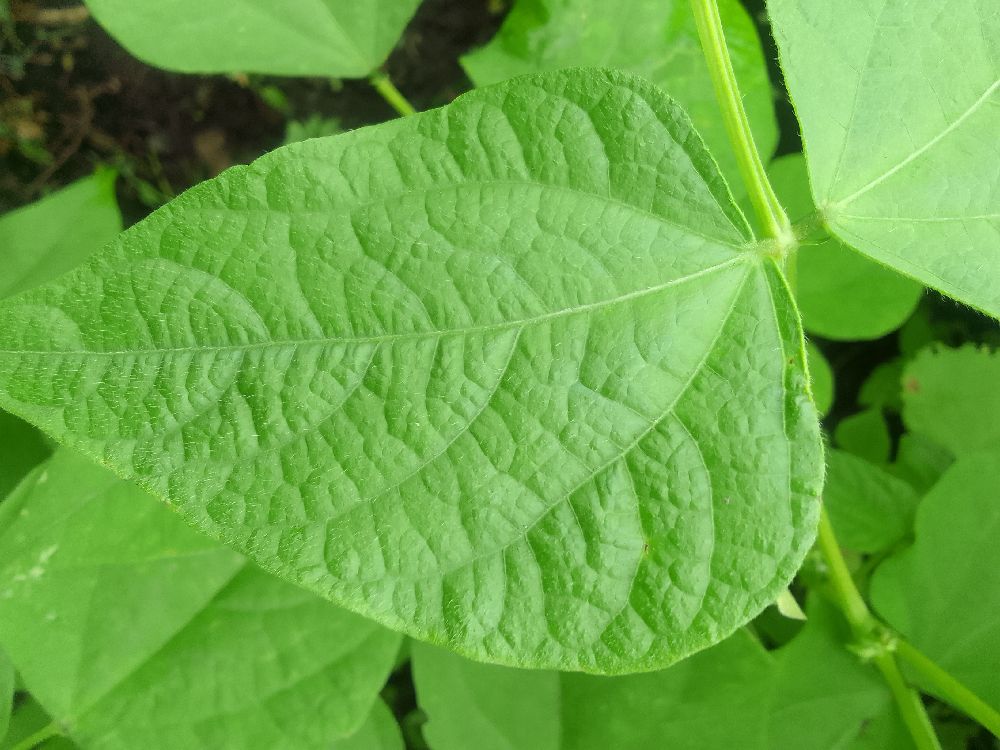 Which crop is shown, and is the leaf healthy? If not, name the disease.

common bean, healthy
